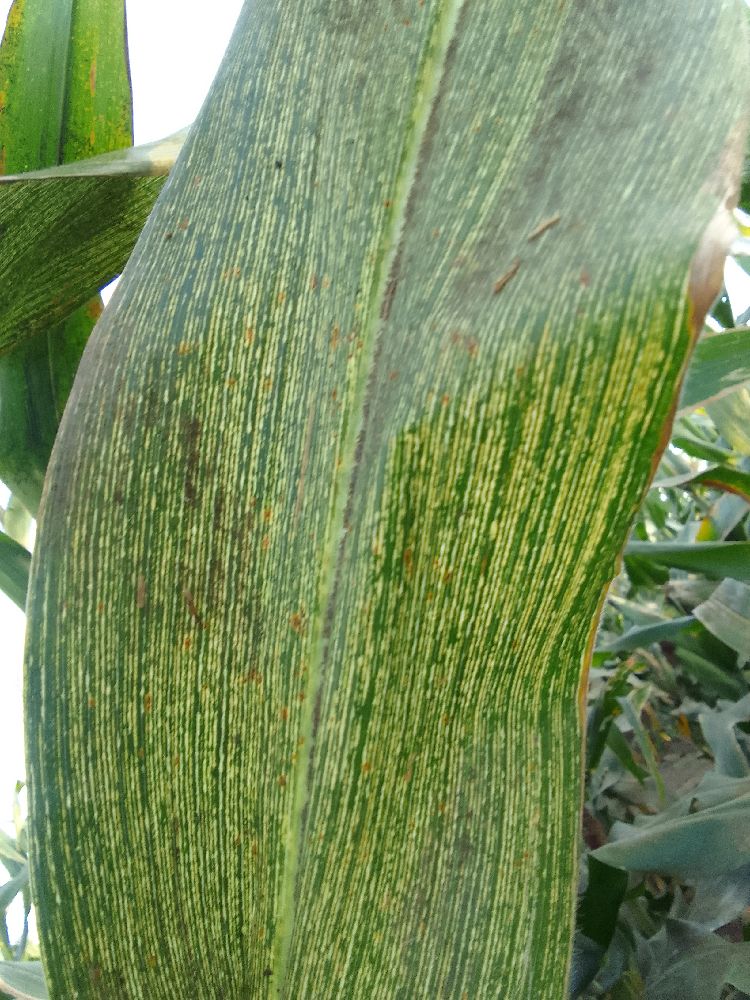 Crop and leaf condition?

maize, maize streak virus
